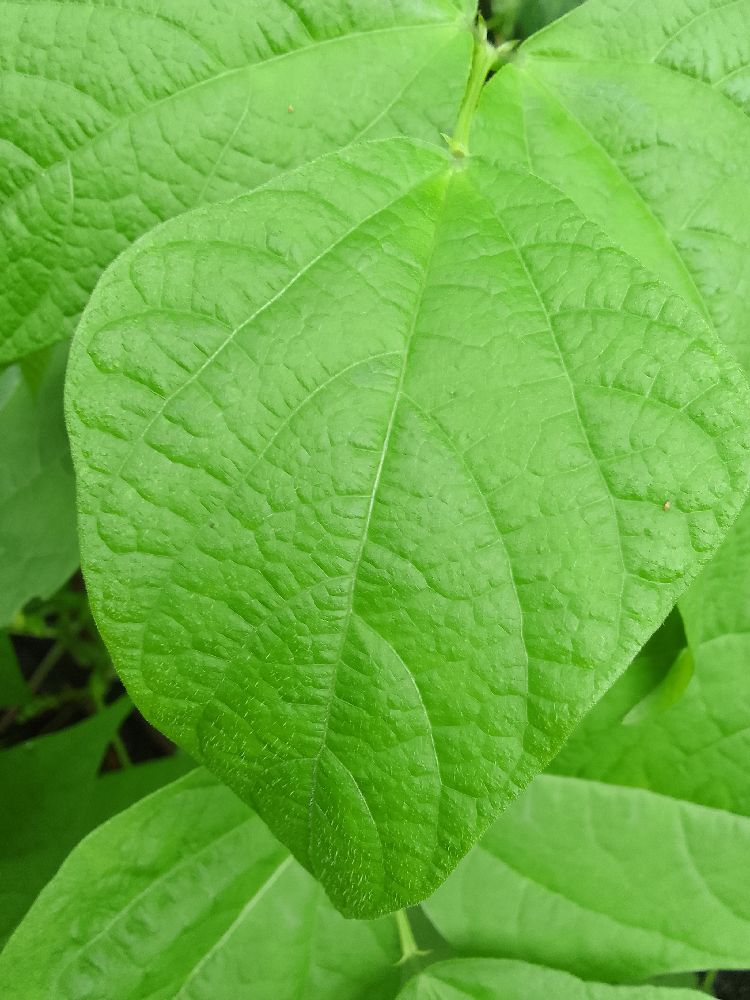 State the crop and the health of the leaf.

common bean, healthy
